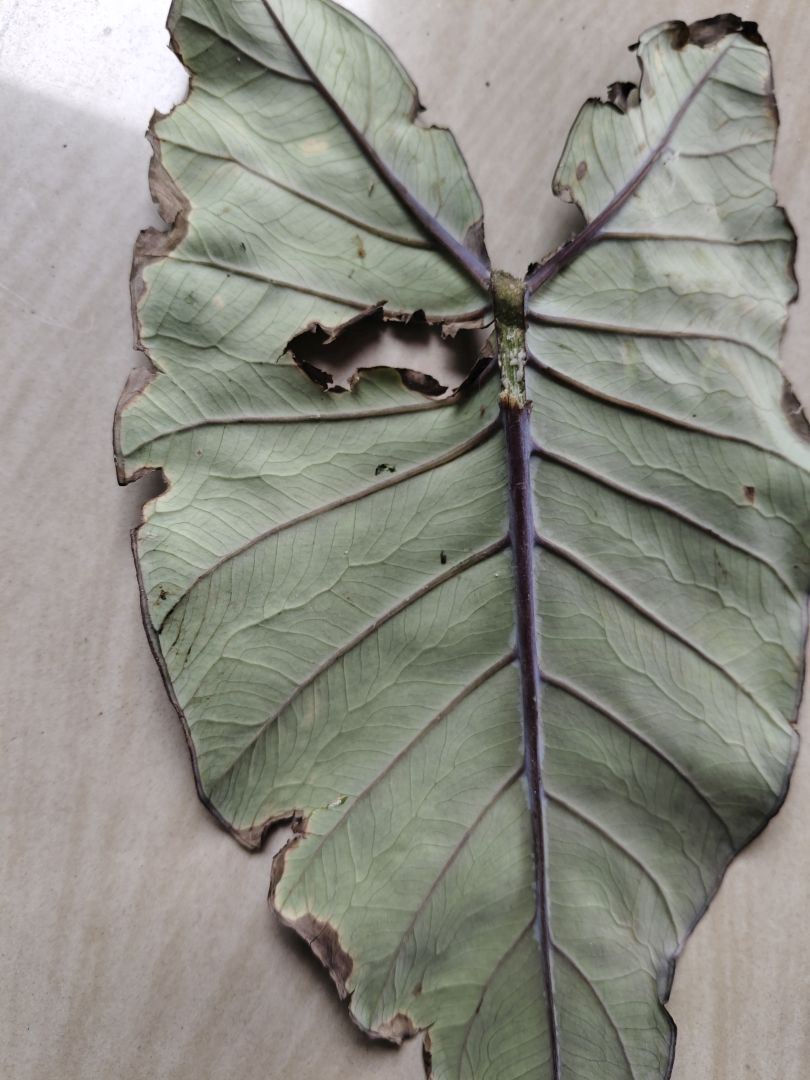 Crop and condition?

taro, leaf blight
